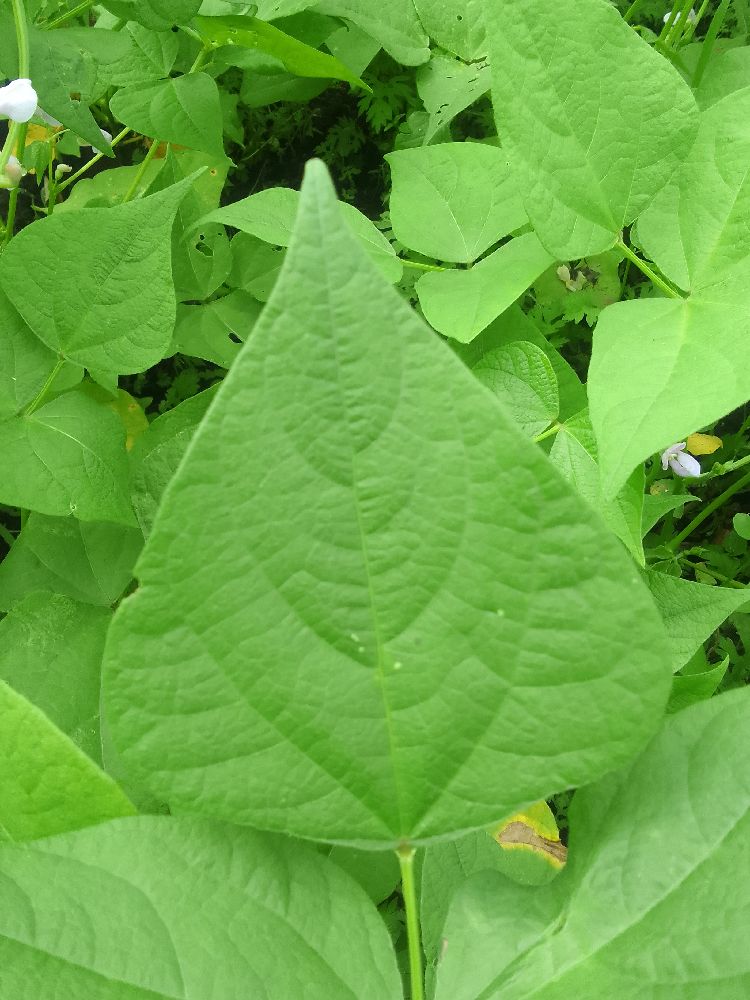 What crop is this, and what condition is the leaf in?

common bean, healthy
